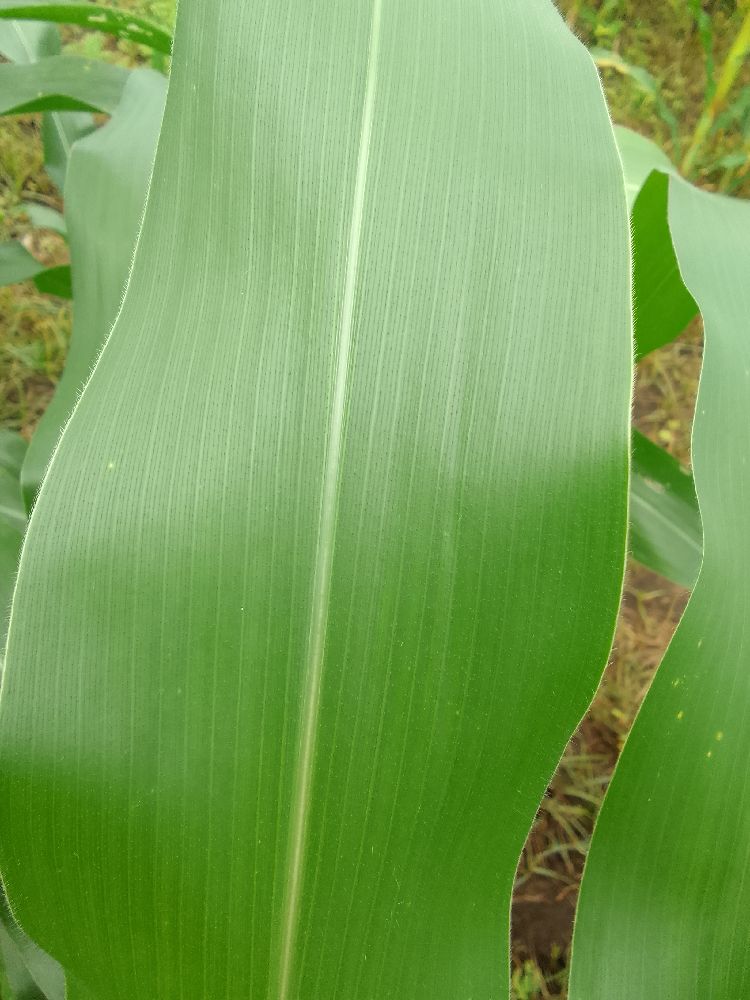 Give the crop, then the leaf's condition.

maize, healthy
